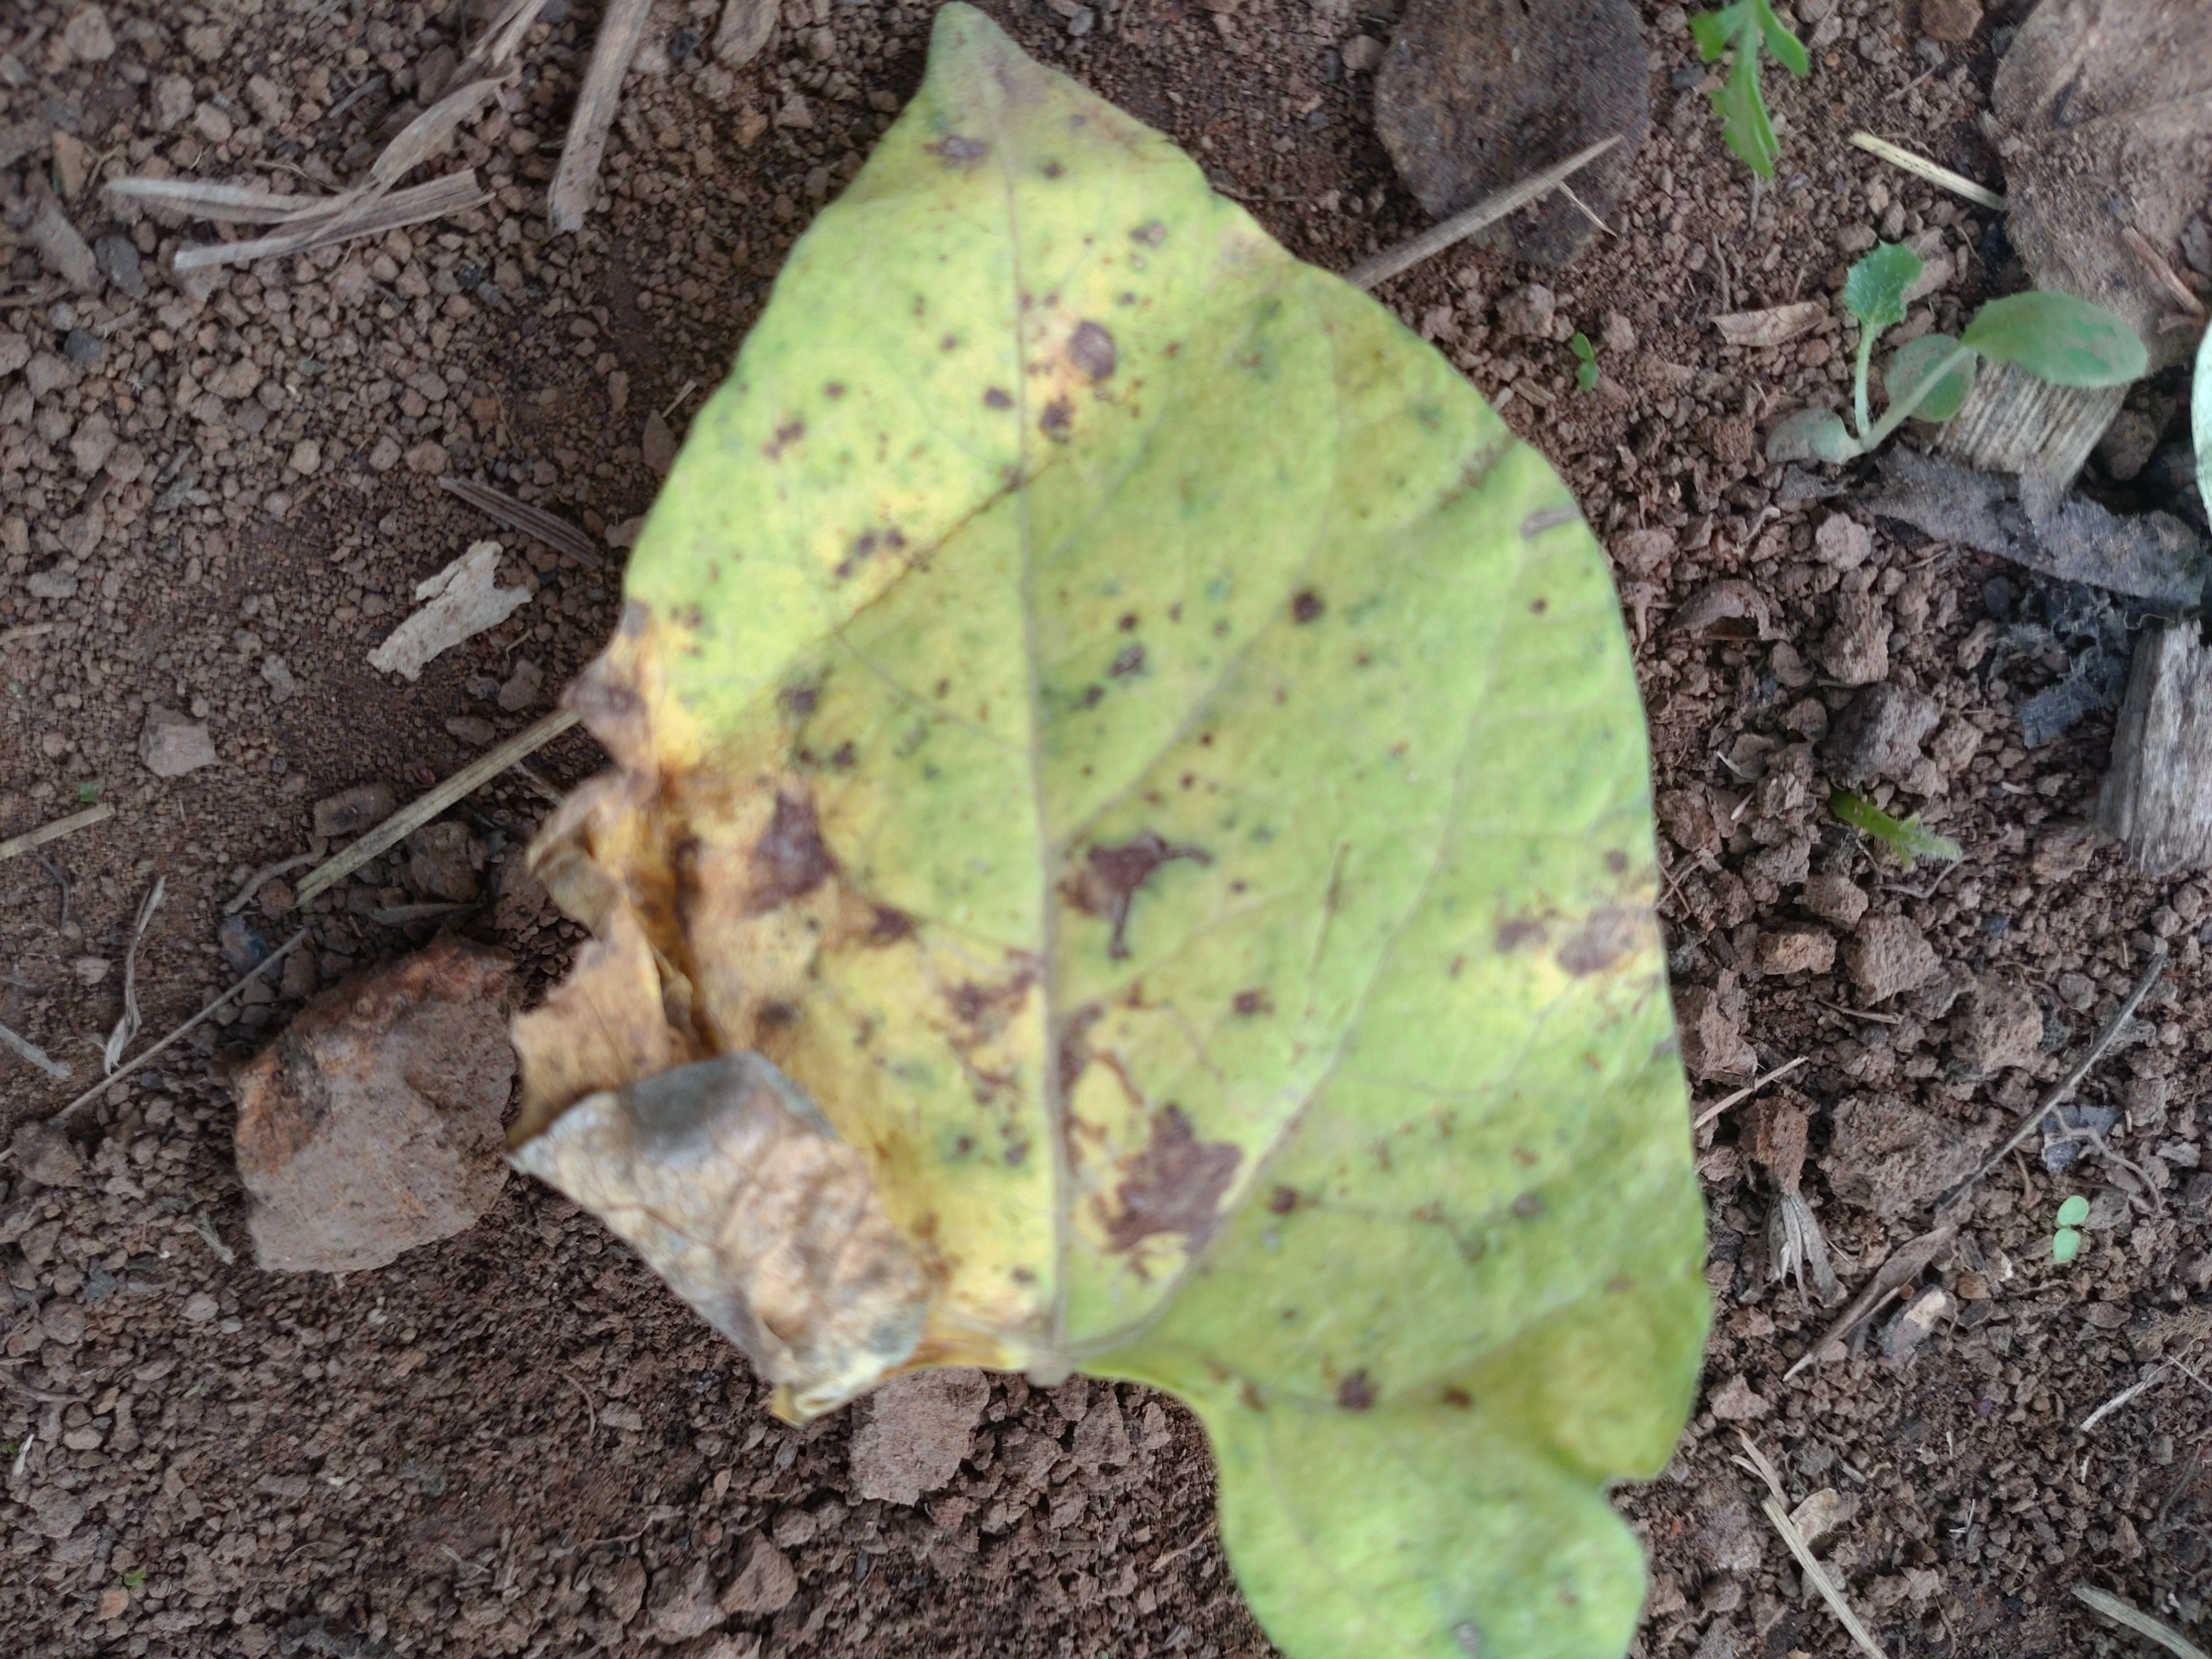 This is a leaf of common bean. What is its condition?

anthracnose
